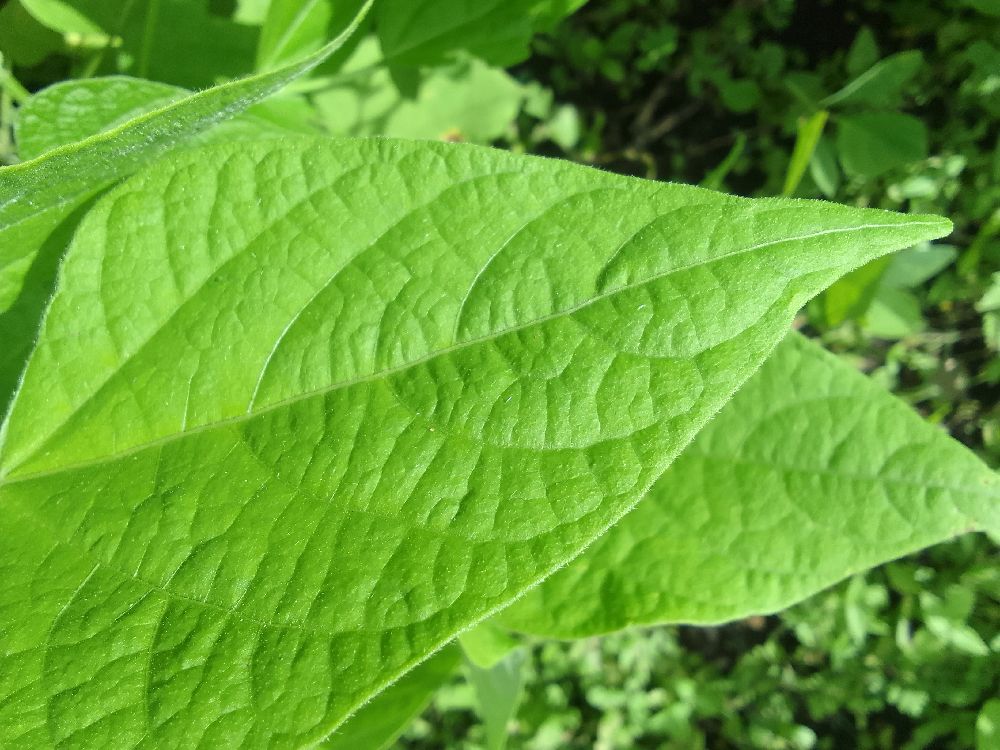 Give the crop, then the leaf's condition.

common bean, healthy
